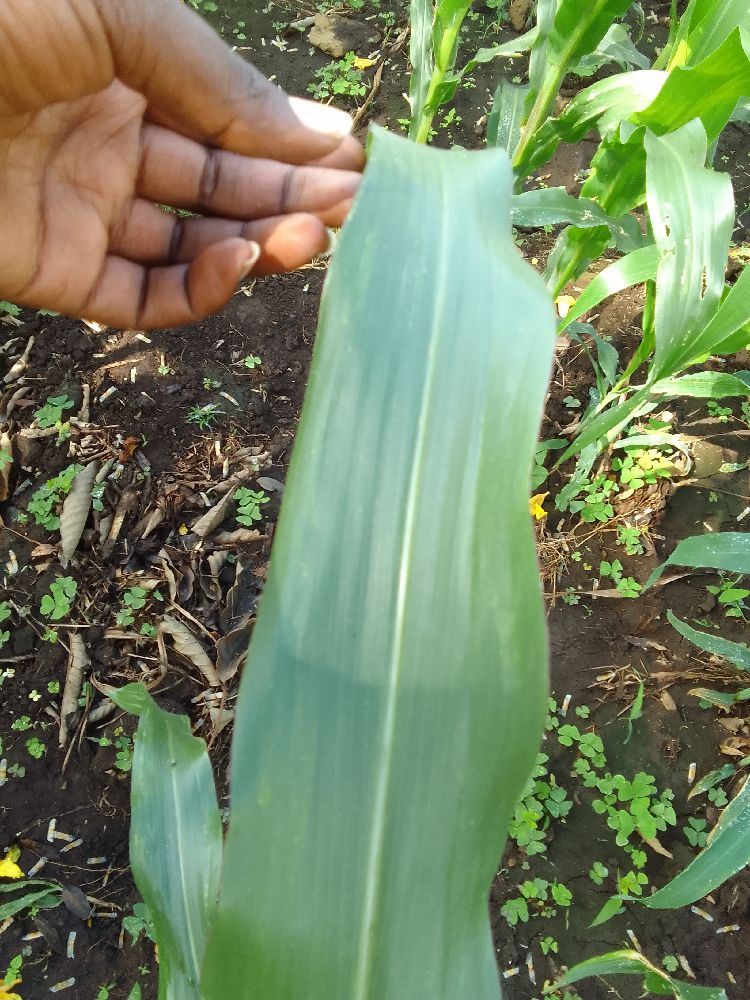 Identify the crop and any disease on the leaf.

maize, healthy
